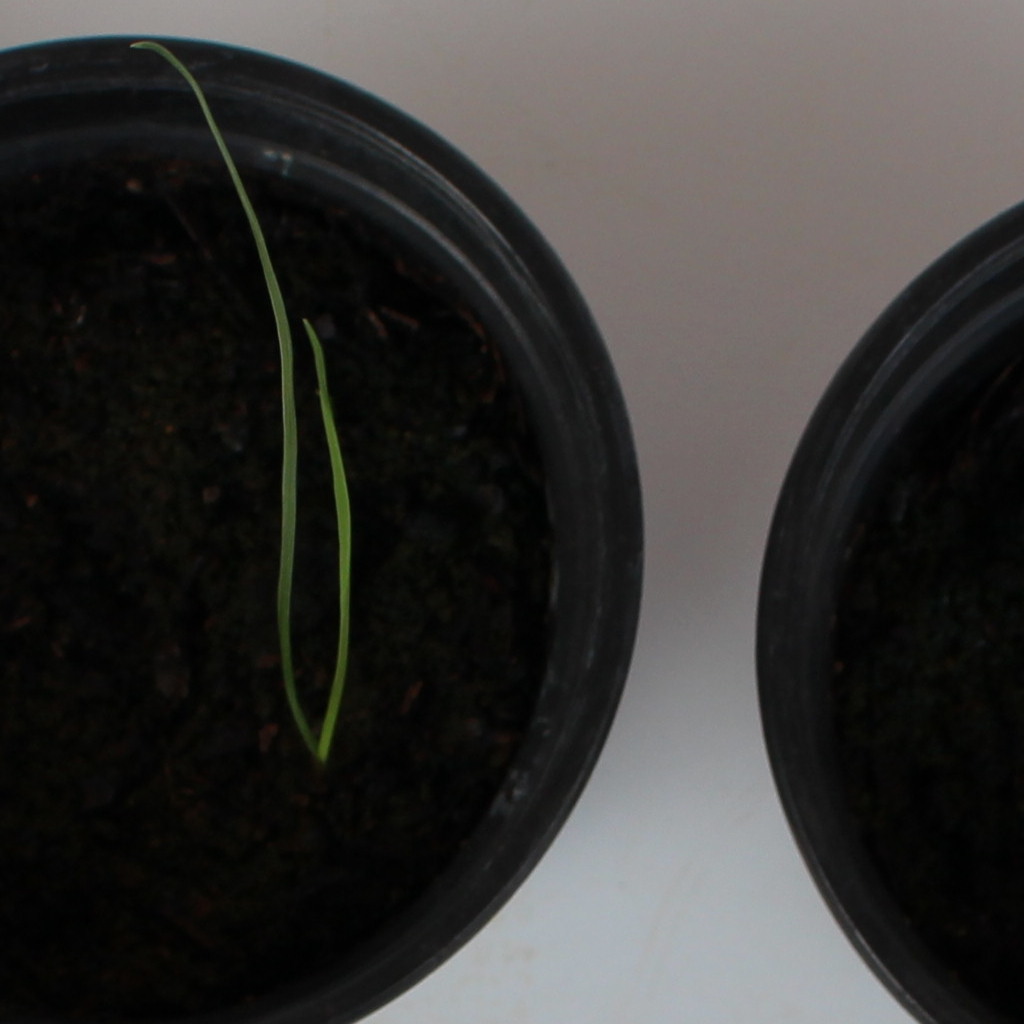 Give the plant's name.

Lolium multiflorum
